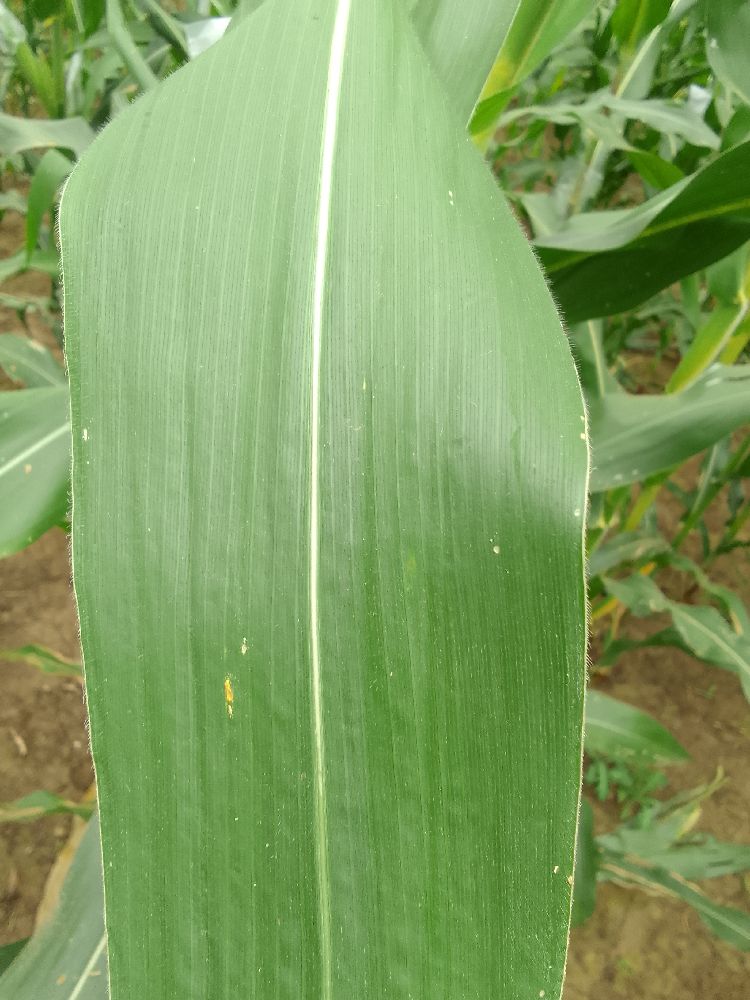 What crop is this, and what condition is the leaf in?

maize, healthy
